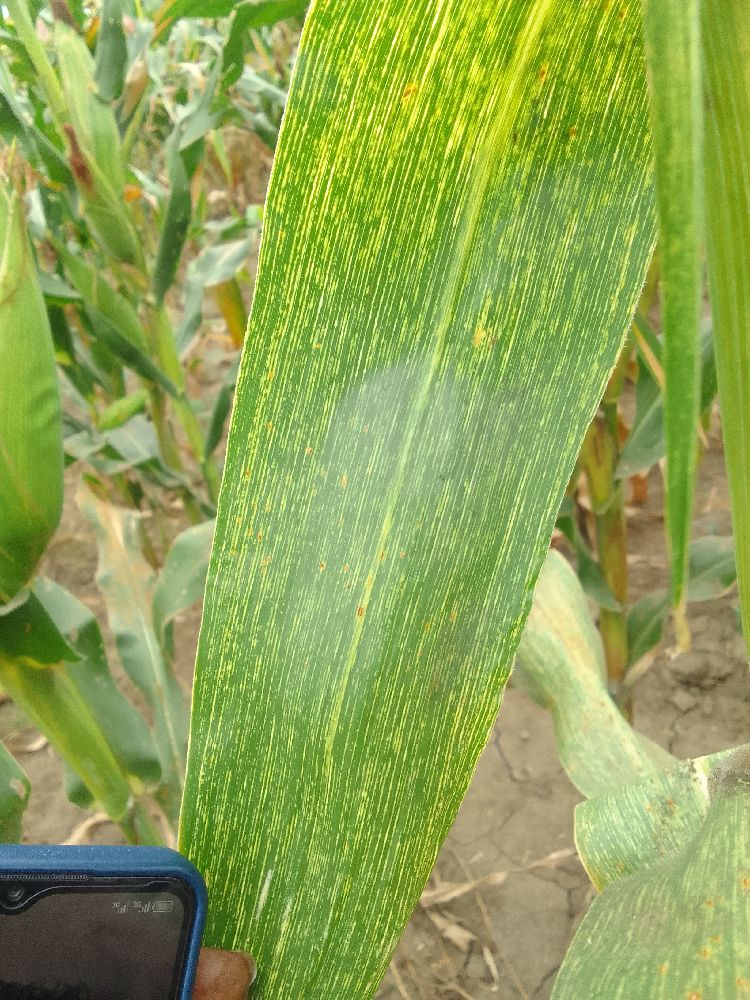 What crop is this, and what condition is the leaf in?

maize, maize streak virus
